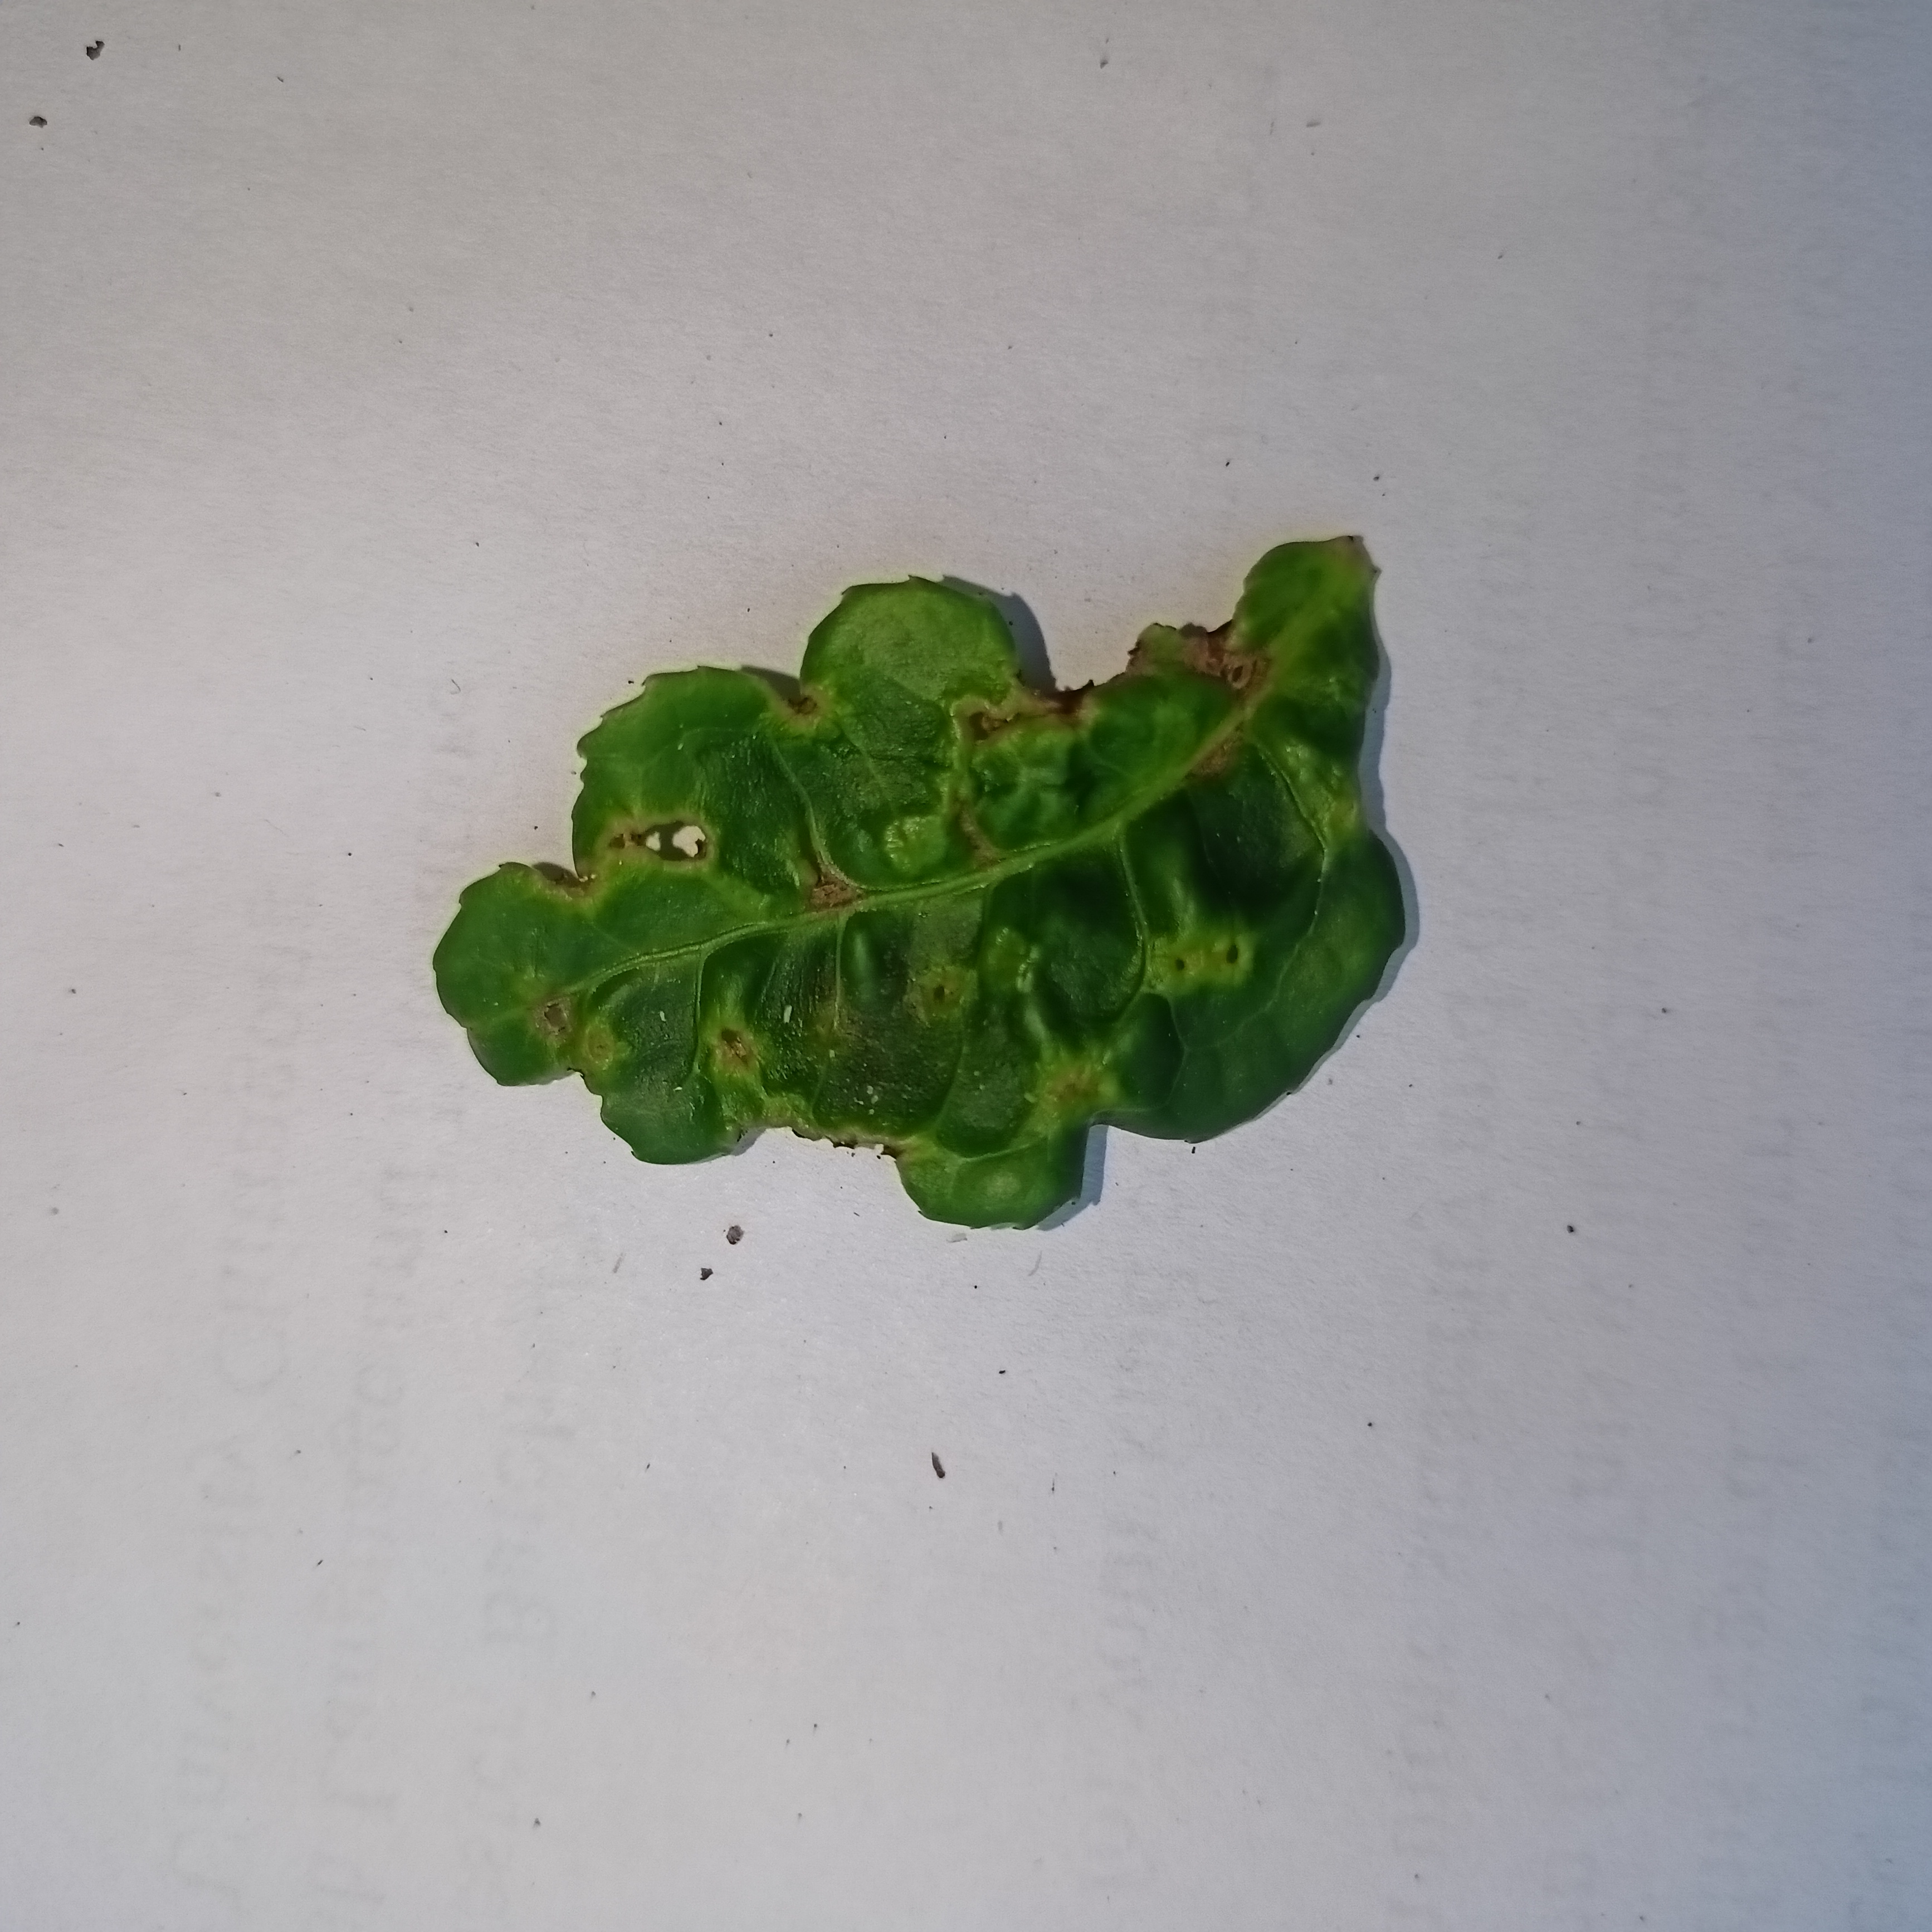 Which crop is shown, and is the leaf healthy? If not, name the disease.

tea, helopeltis
